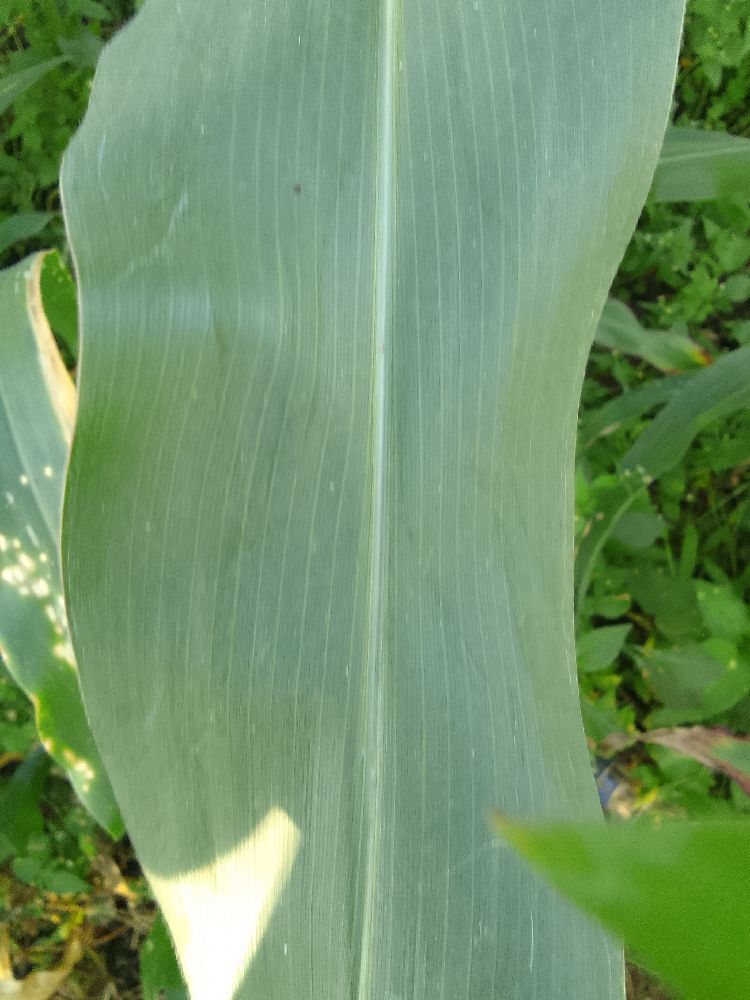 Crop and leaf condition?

maize, healthy
